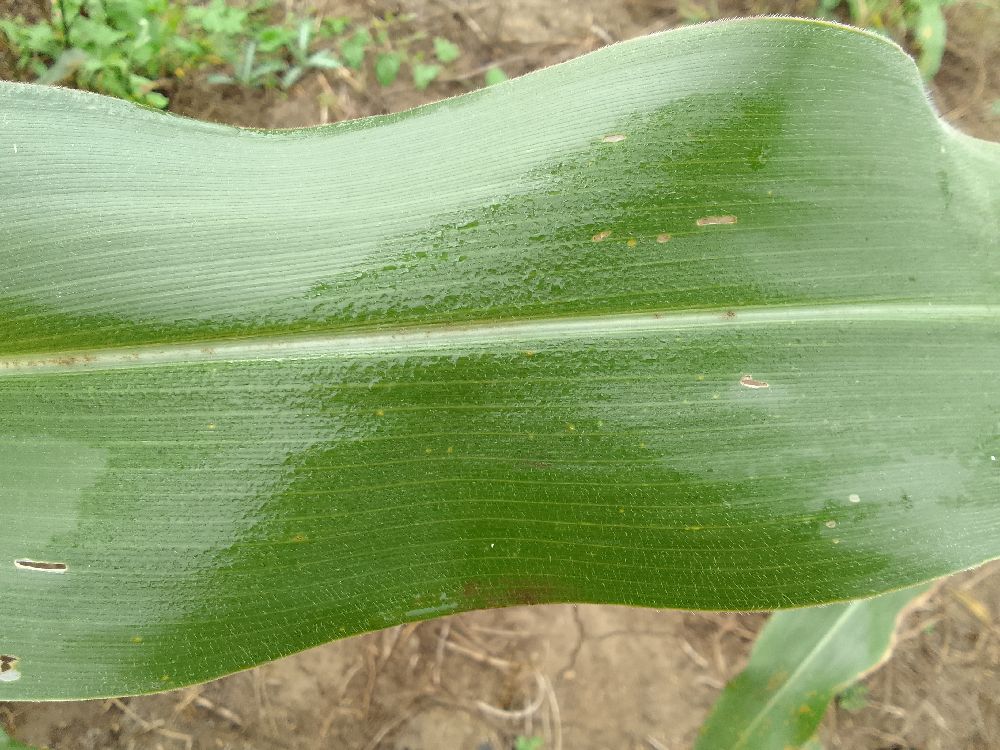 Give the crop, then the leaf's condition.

maize, healthy
